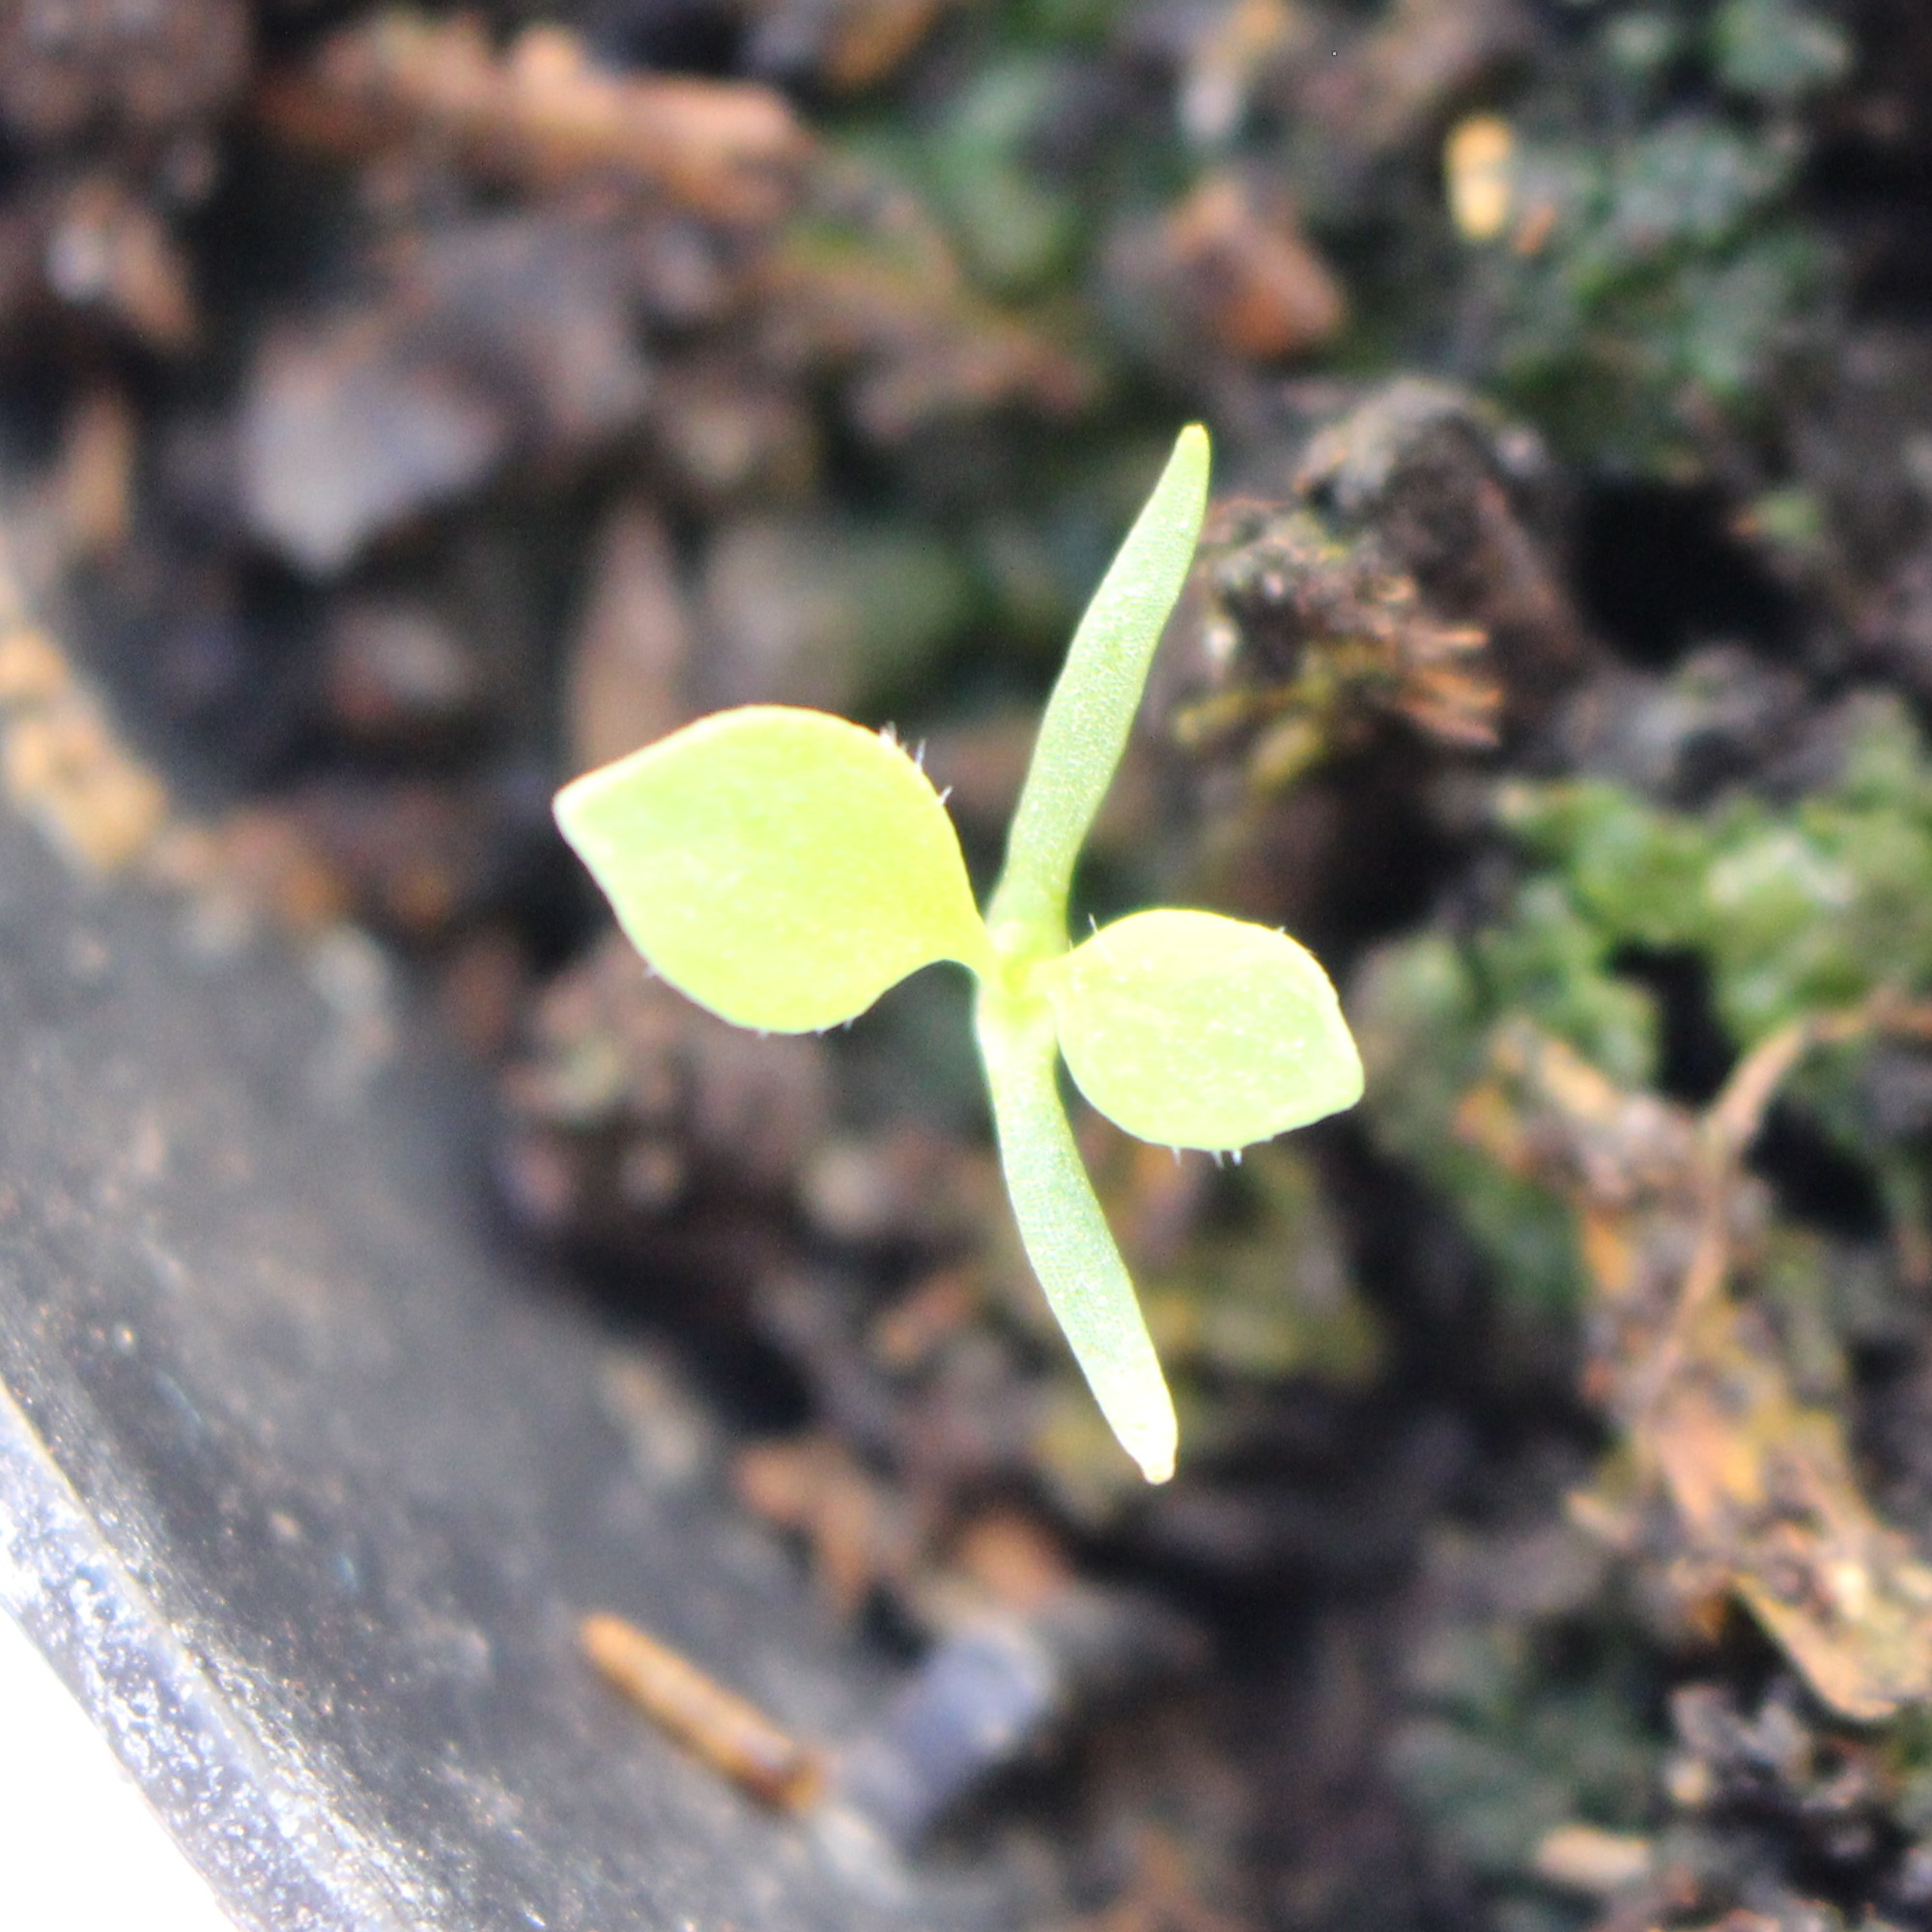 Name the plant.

Papaver rhoeas
